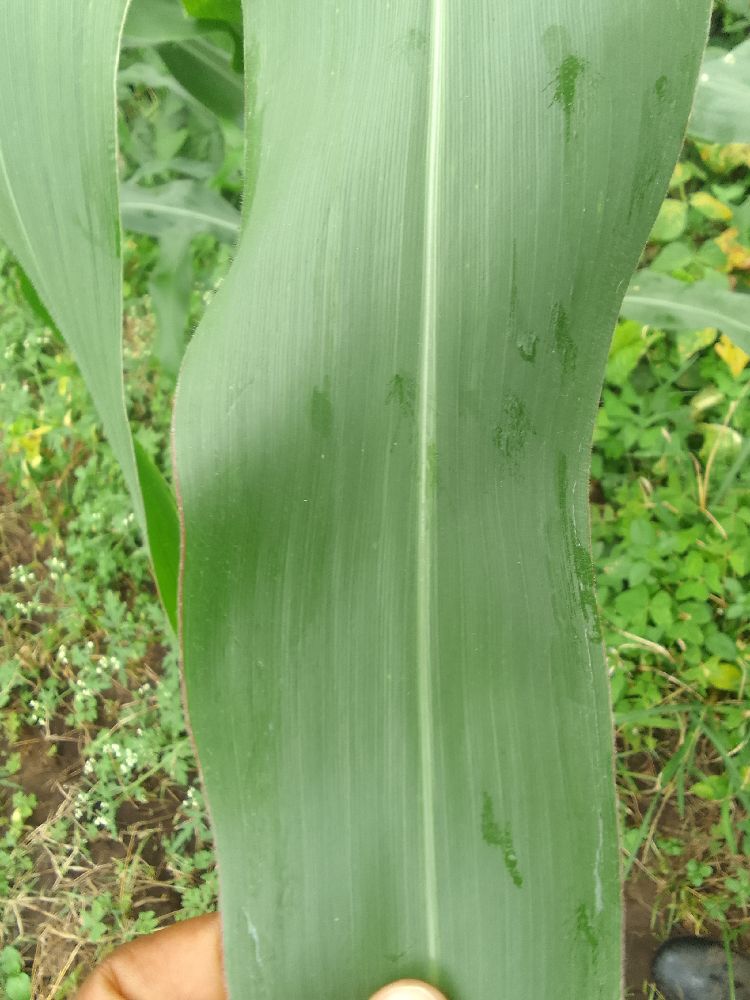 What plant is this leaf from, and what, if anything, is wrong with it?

maize, healthy
